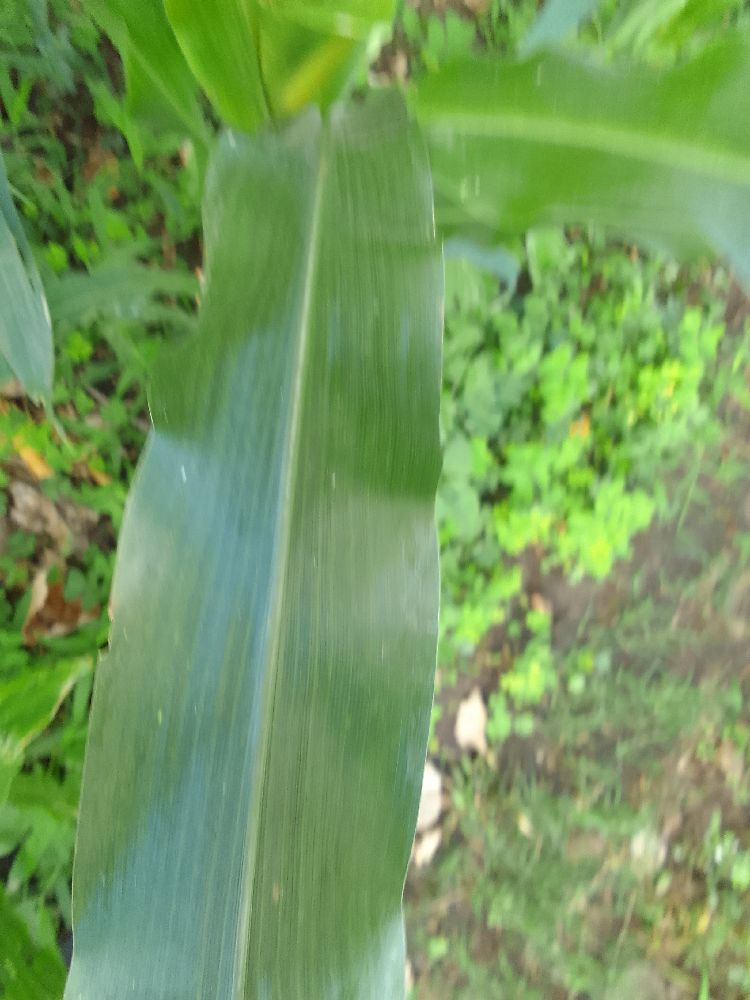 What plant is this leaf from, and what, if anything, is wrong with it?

maize, healthy
